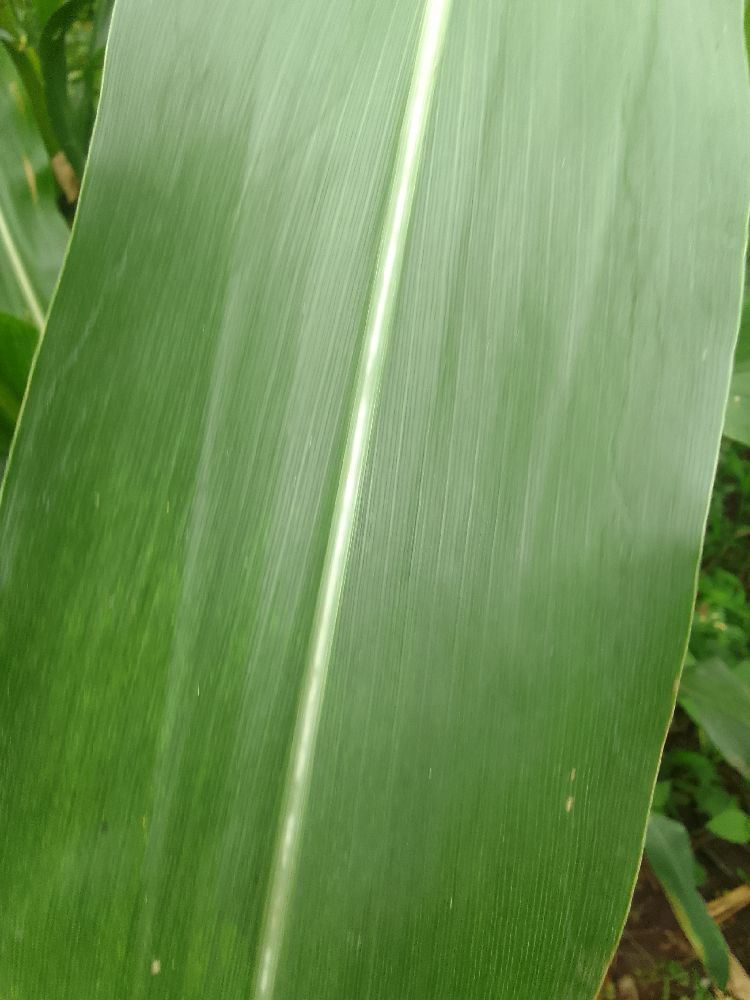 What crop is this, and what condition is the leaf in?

maize, healthy
